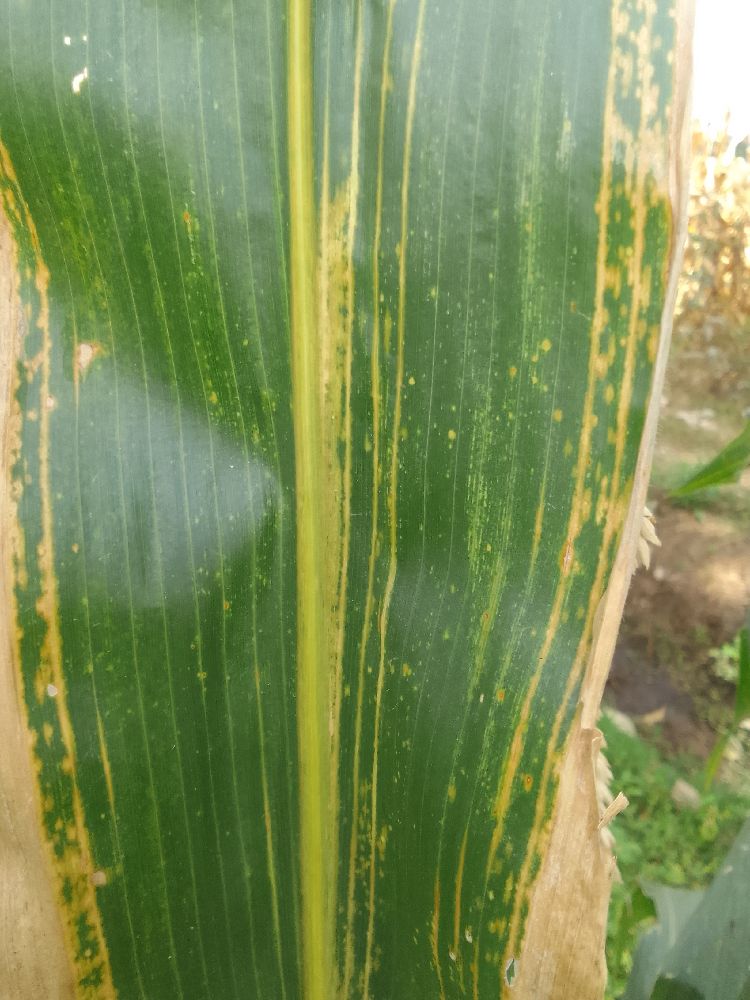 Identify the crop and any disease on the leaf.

maize, maize lethal necrosis
